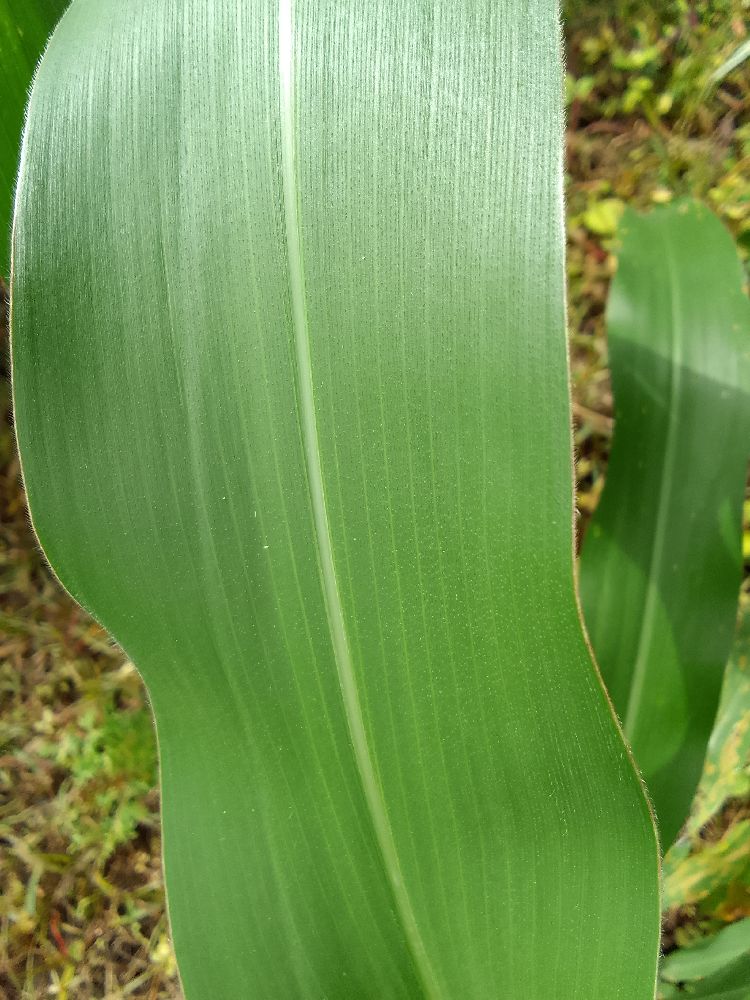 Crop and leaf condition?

maize, healthy
